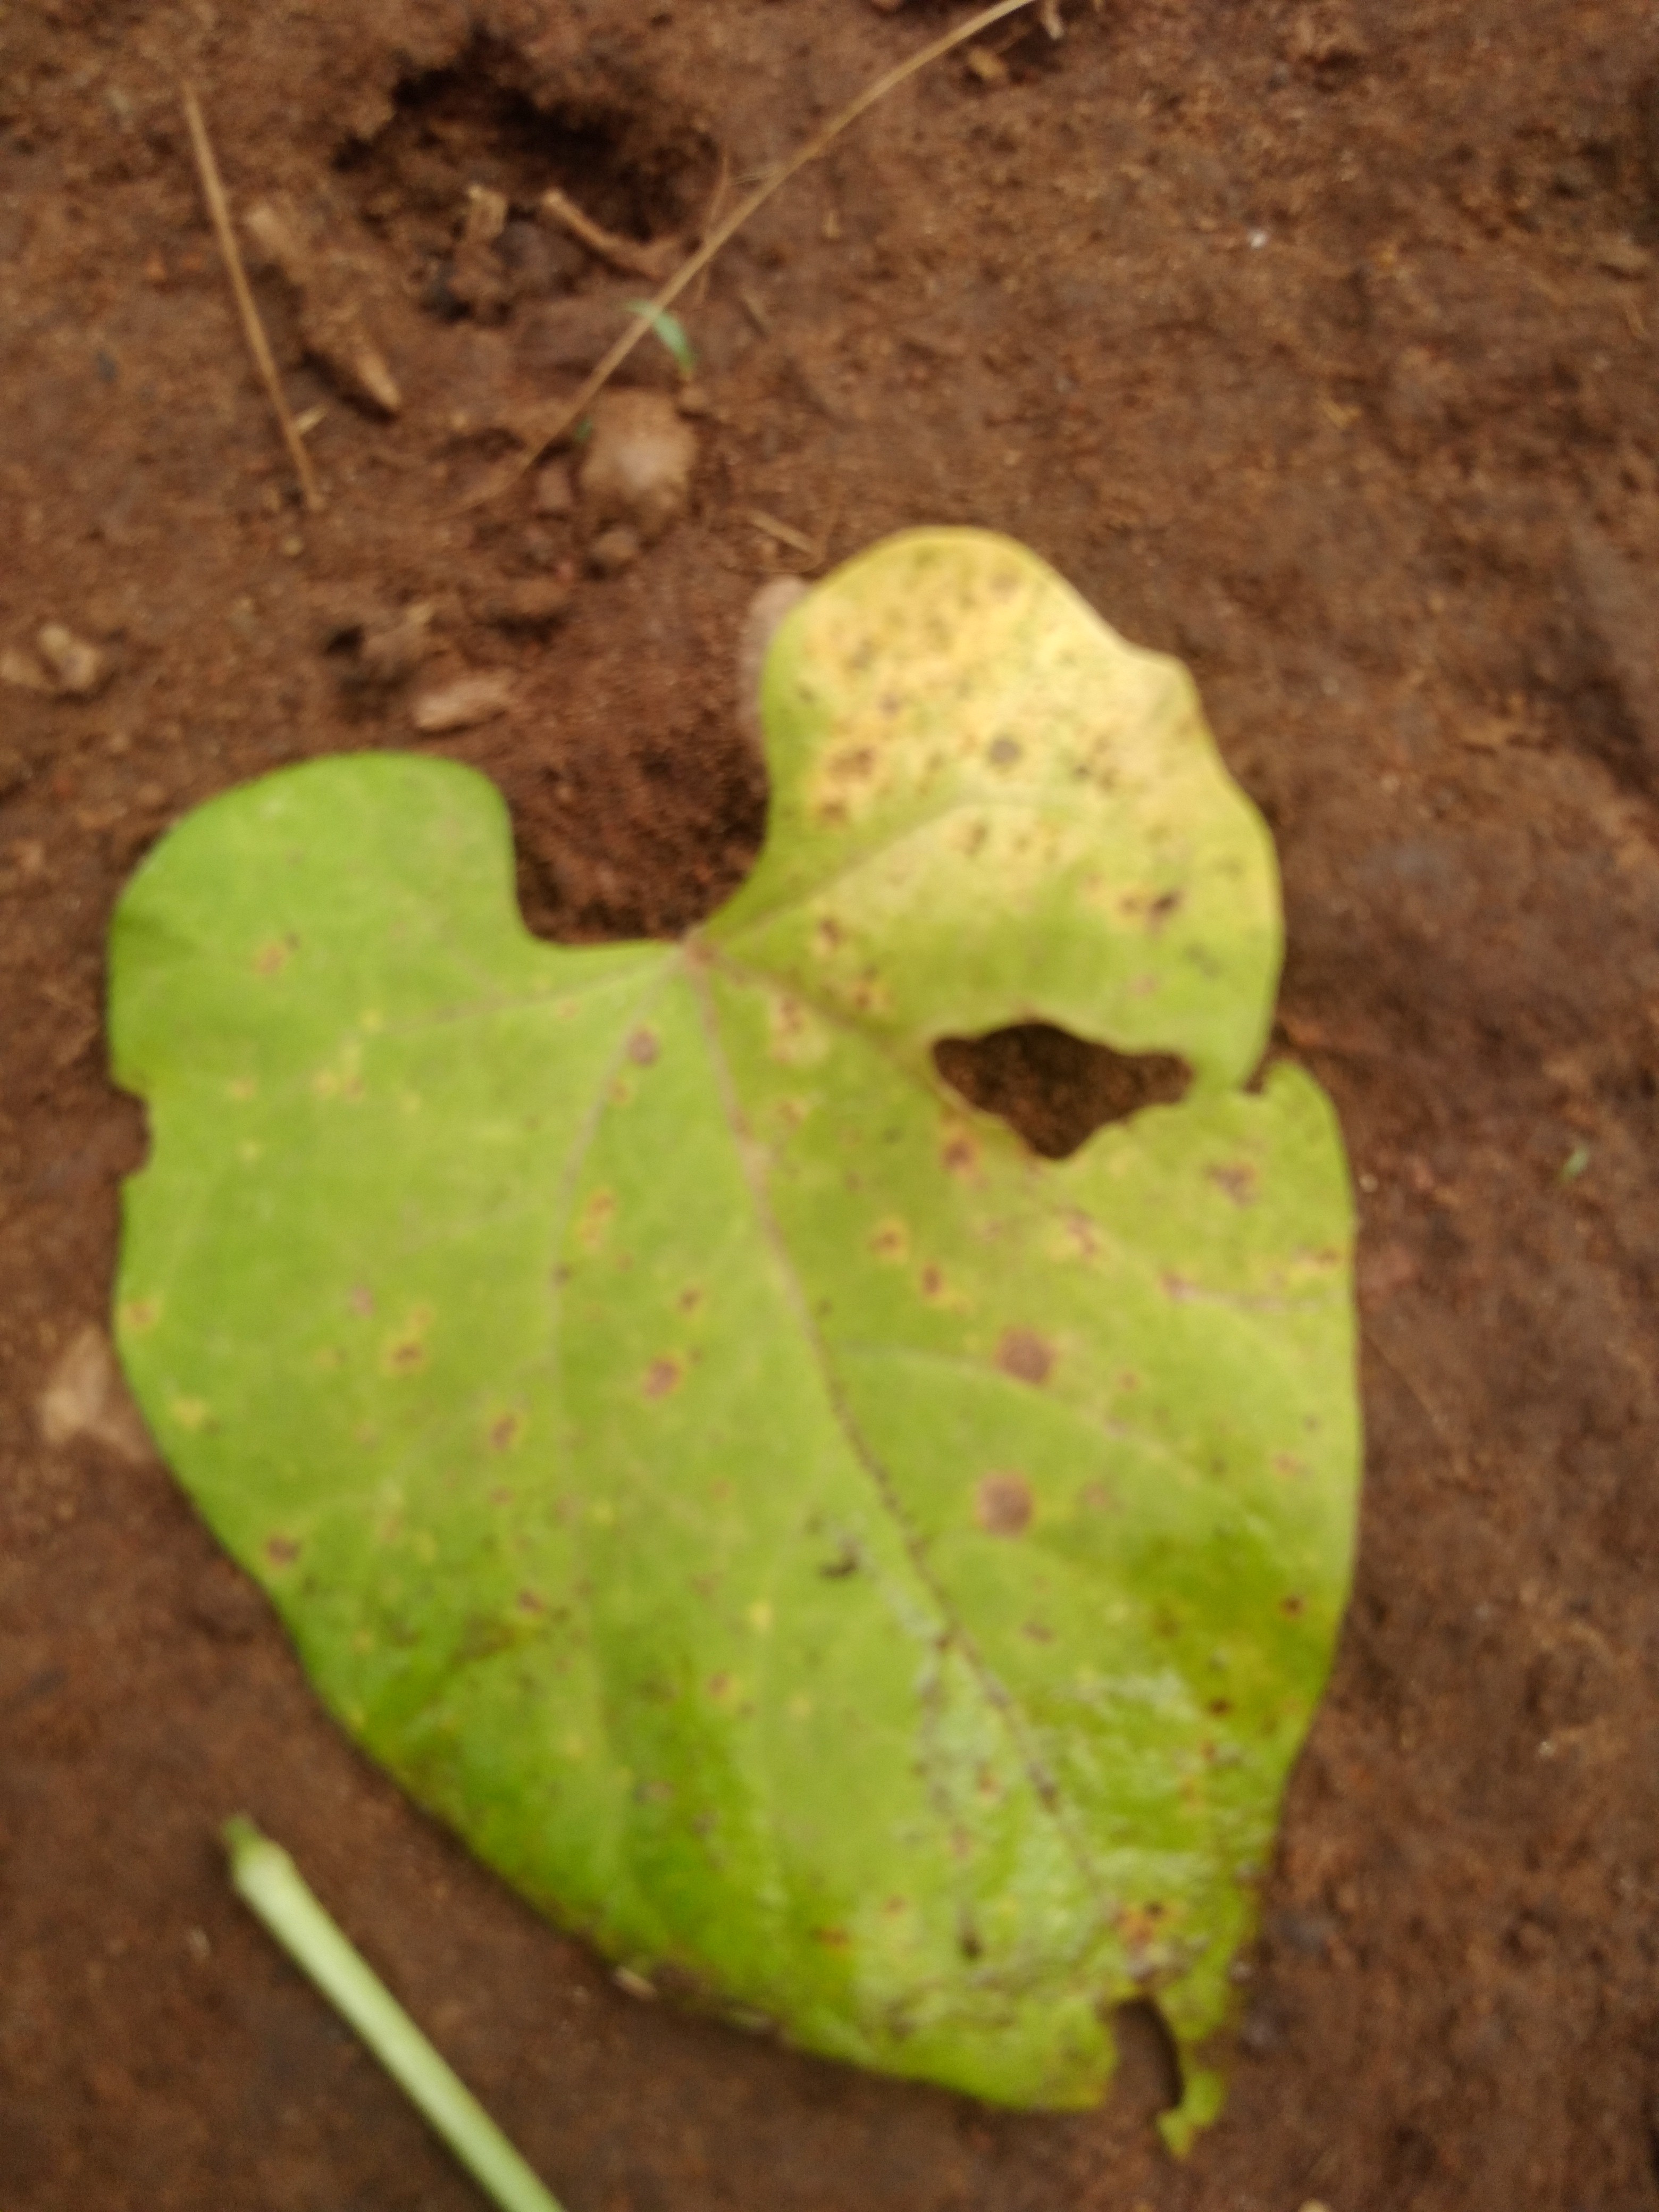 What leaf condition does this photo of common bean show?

rust
